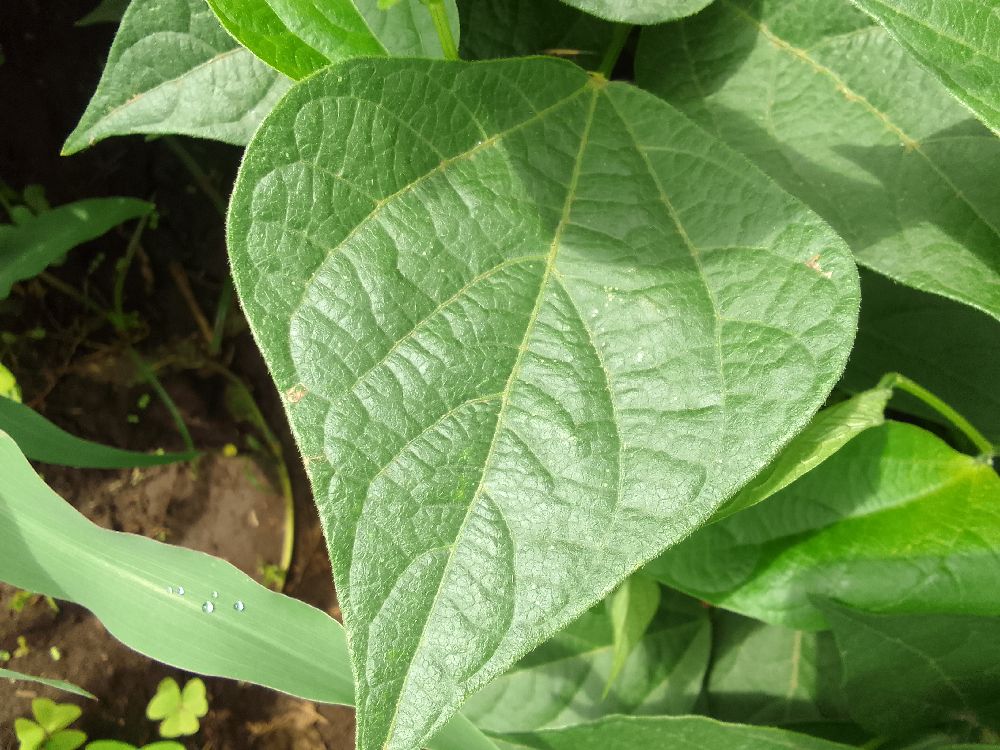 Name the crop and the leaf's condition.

common bean, healthy
